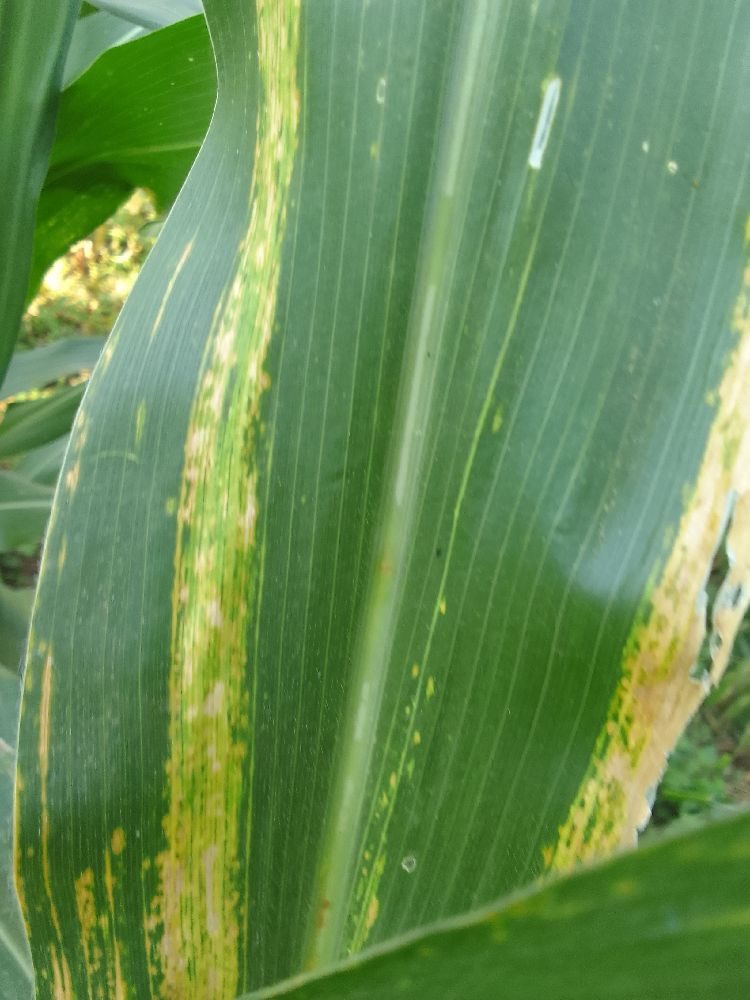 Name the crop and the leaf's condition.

maize, maize lethal necrosis
